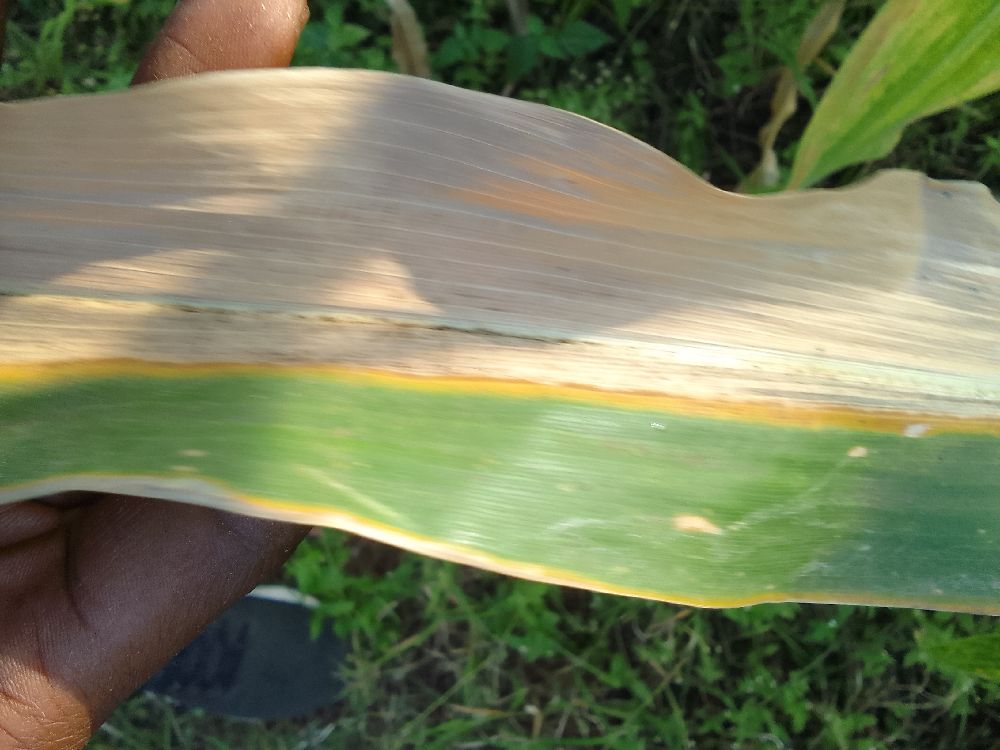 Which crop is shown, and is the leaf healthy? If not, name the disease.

maize, maize lethal necrosis
